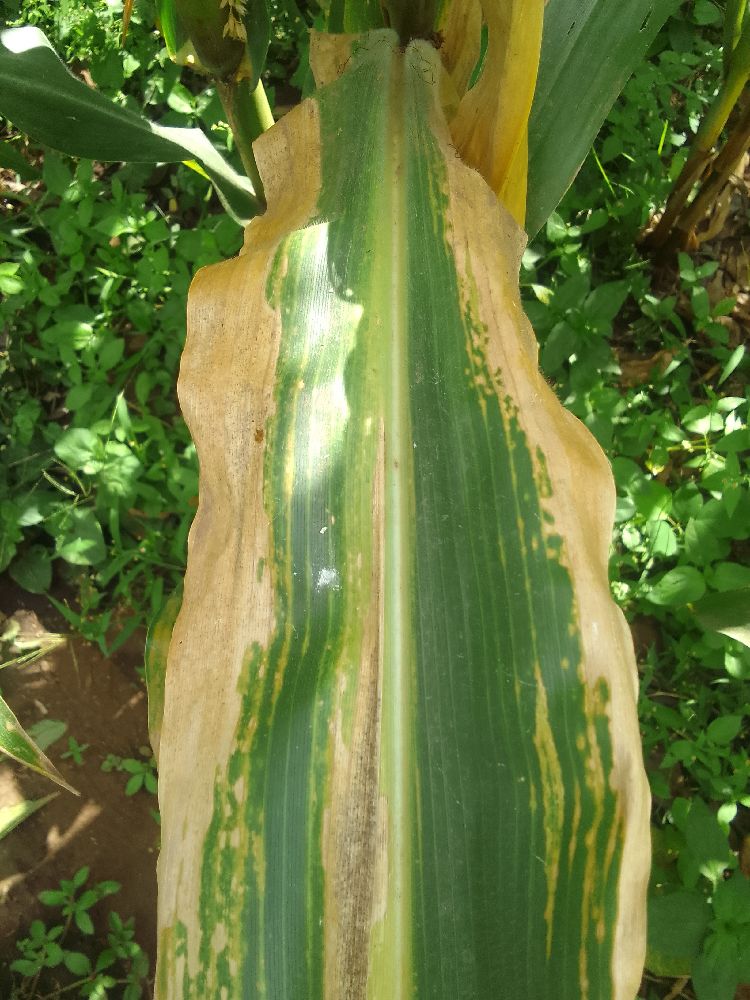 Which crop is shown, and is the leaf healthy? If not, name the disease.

maize, maize lethal necrosis
